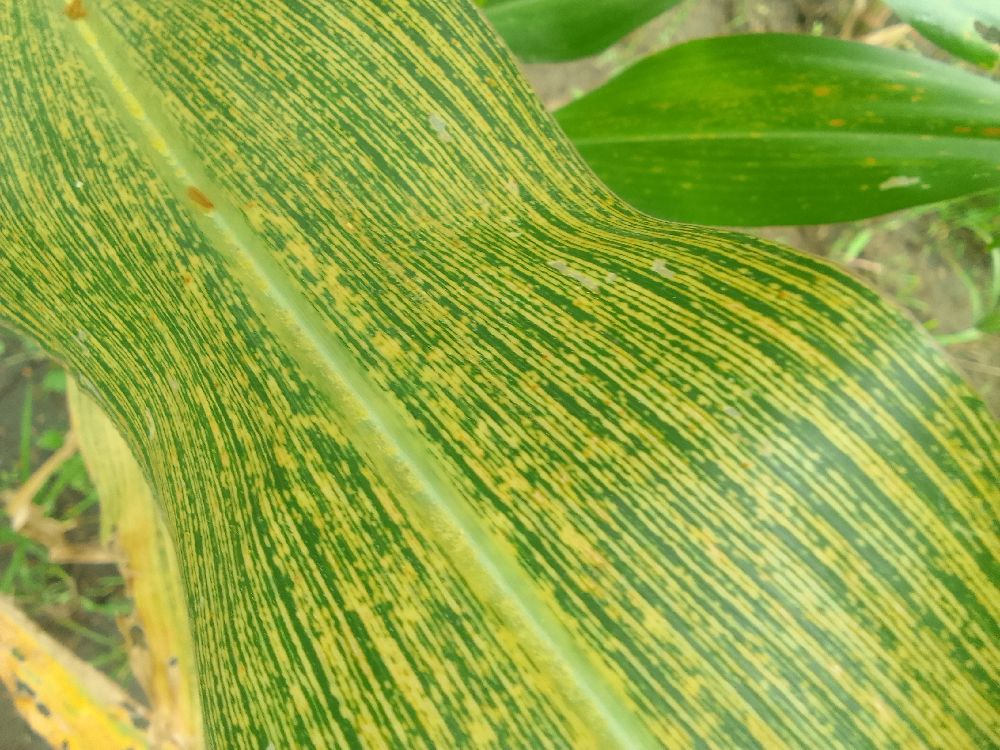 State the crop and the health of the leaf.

maize, maize streak virus
